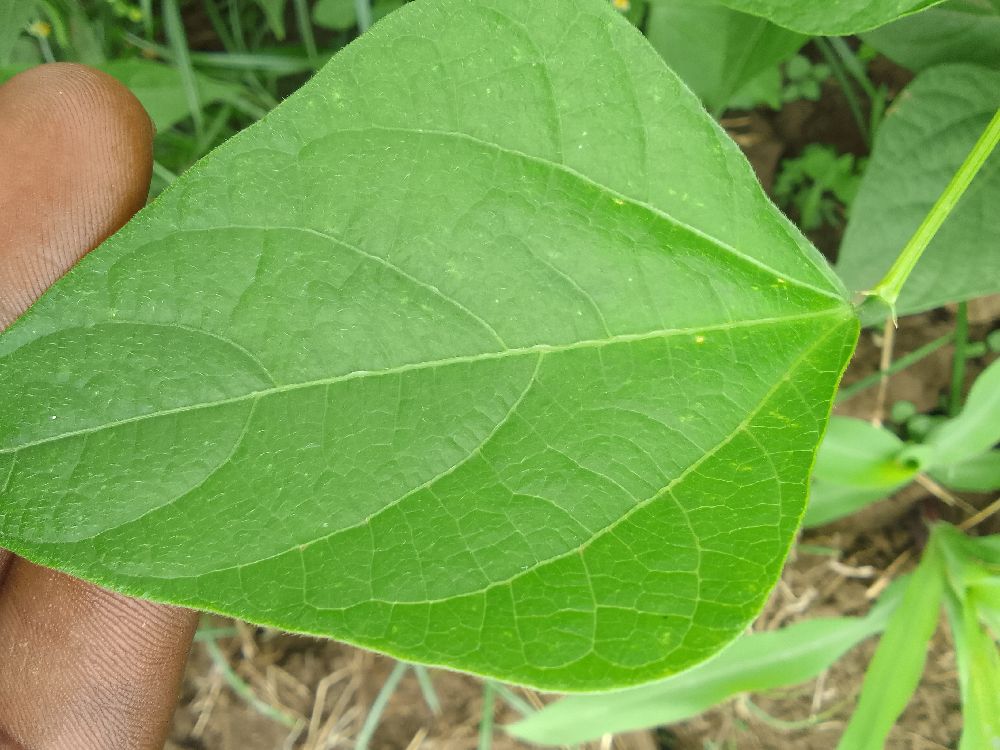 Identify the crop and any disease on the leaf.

common bean, healthy
